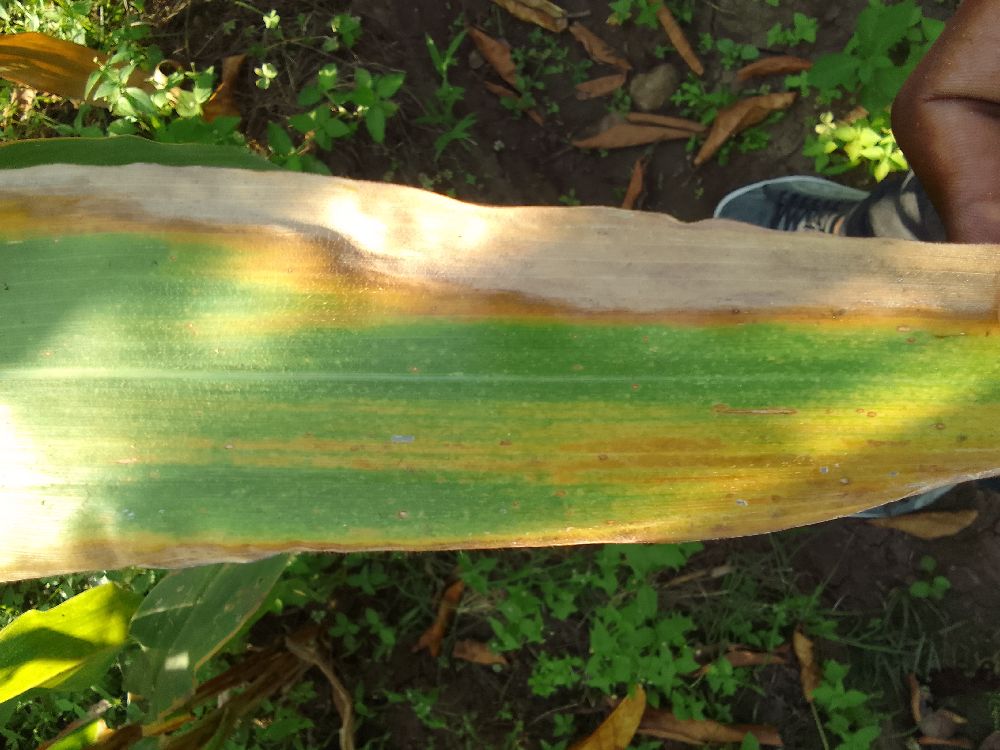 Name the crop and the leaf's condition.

maize, maize lethal necrosis
